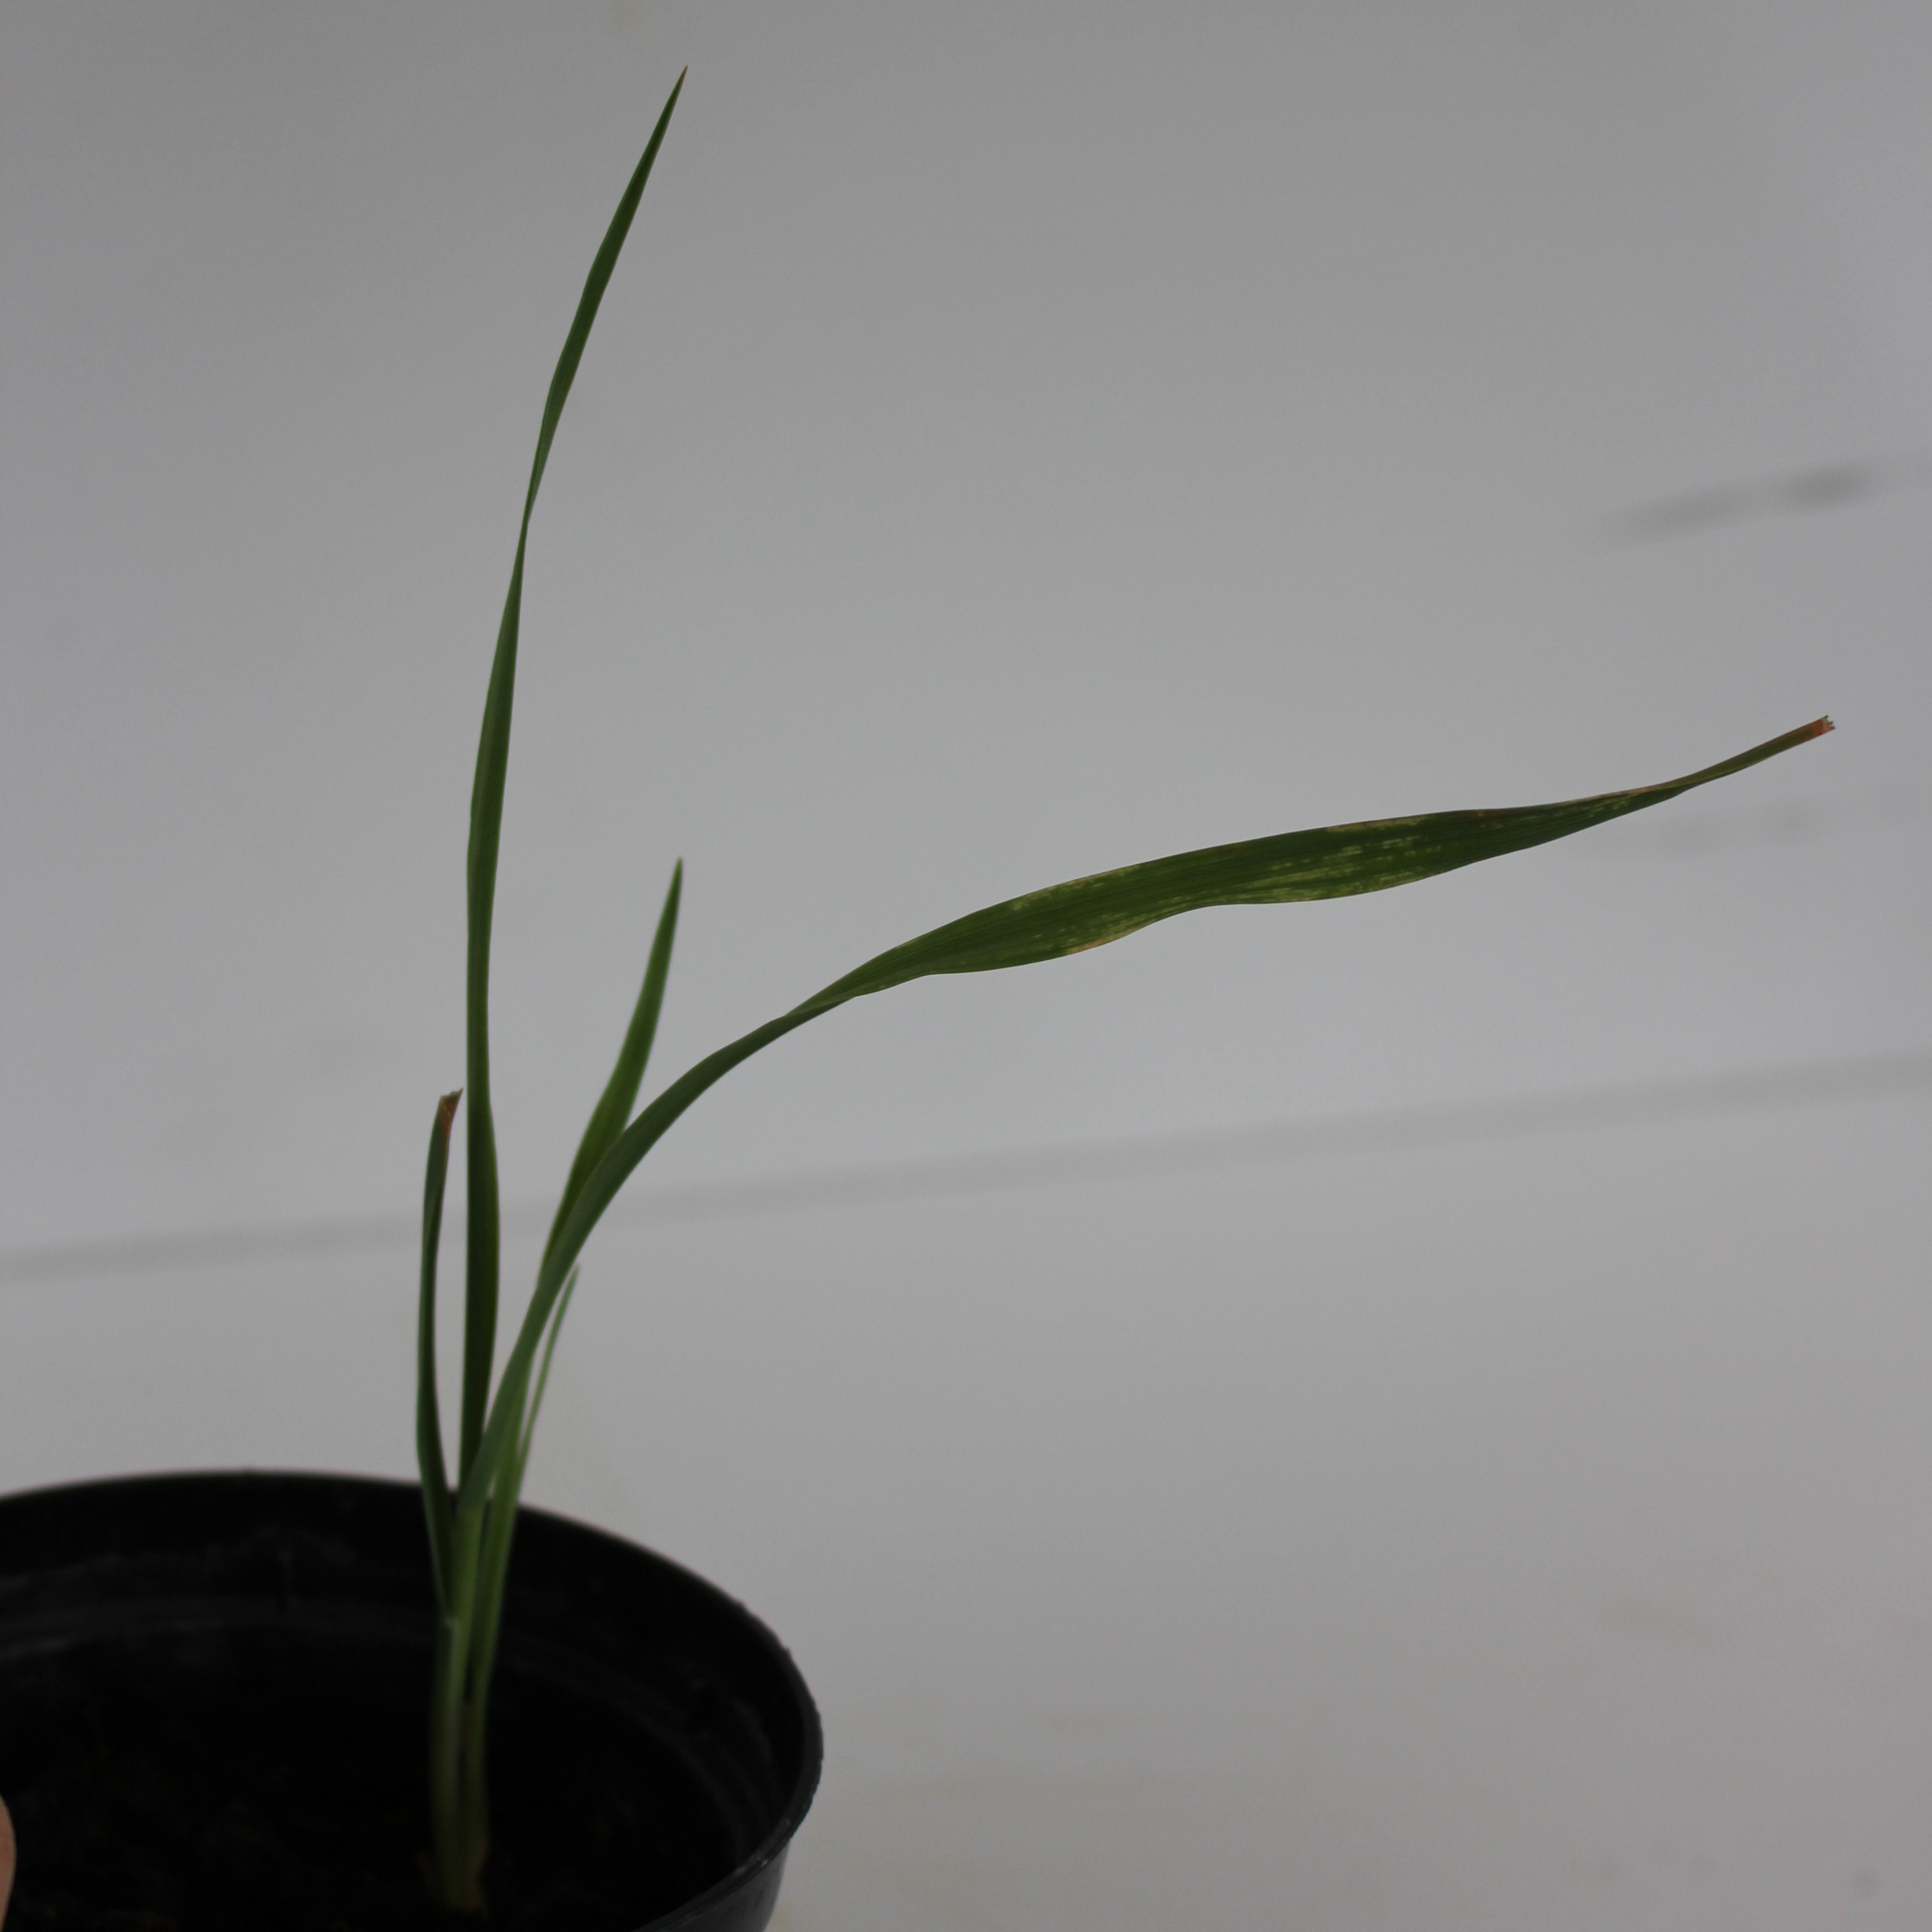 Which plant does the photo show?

Avena sterilis
